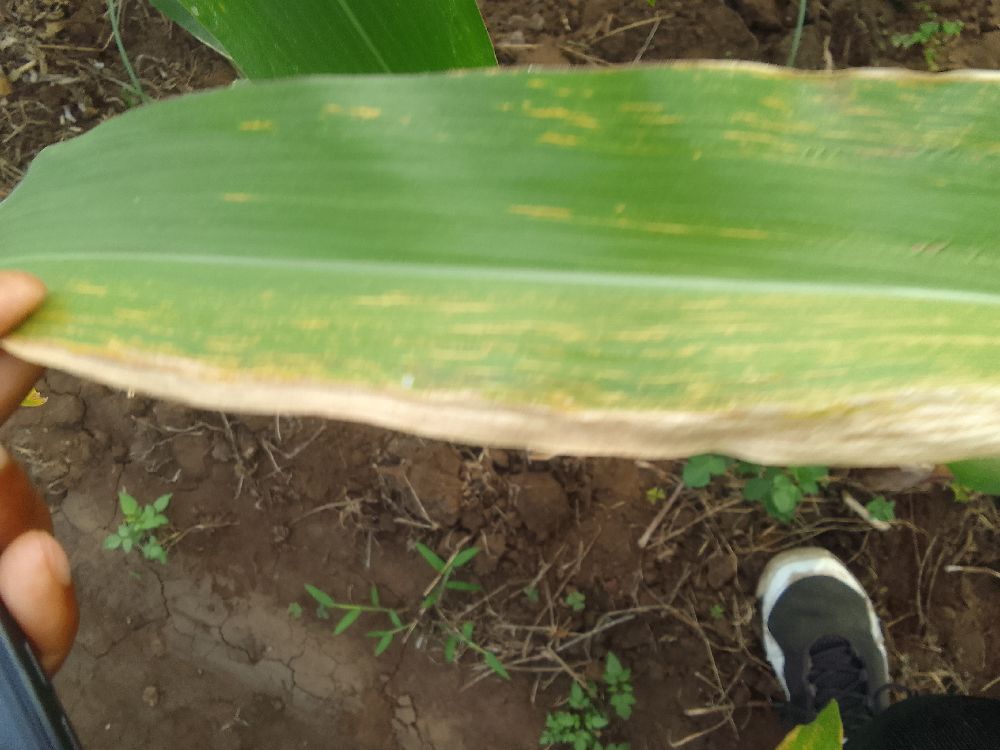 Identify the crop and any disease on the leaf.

maize, maize lethal necrosis
